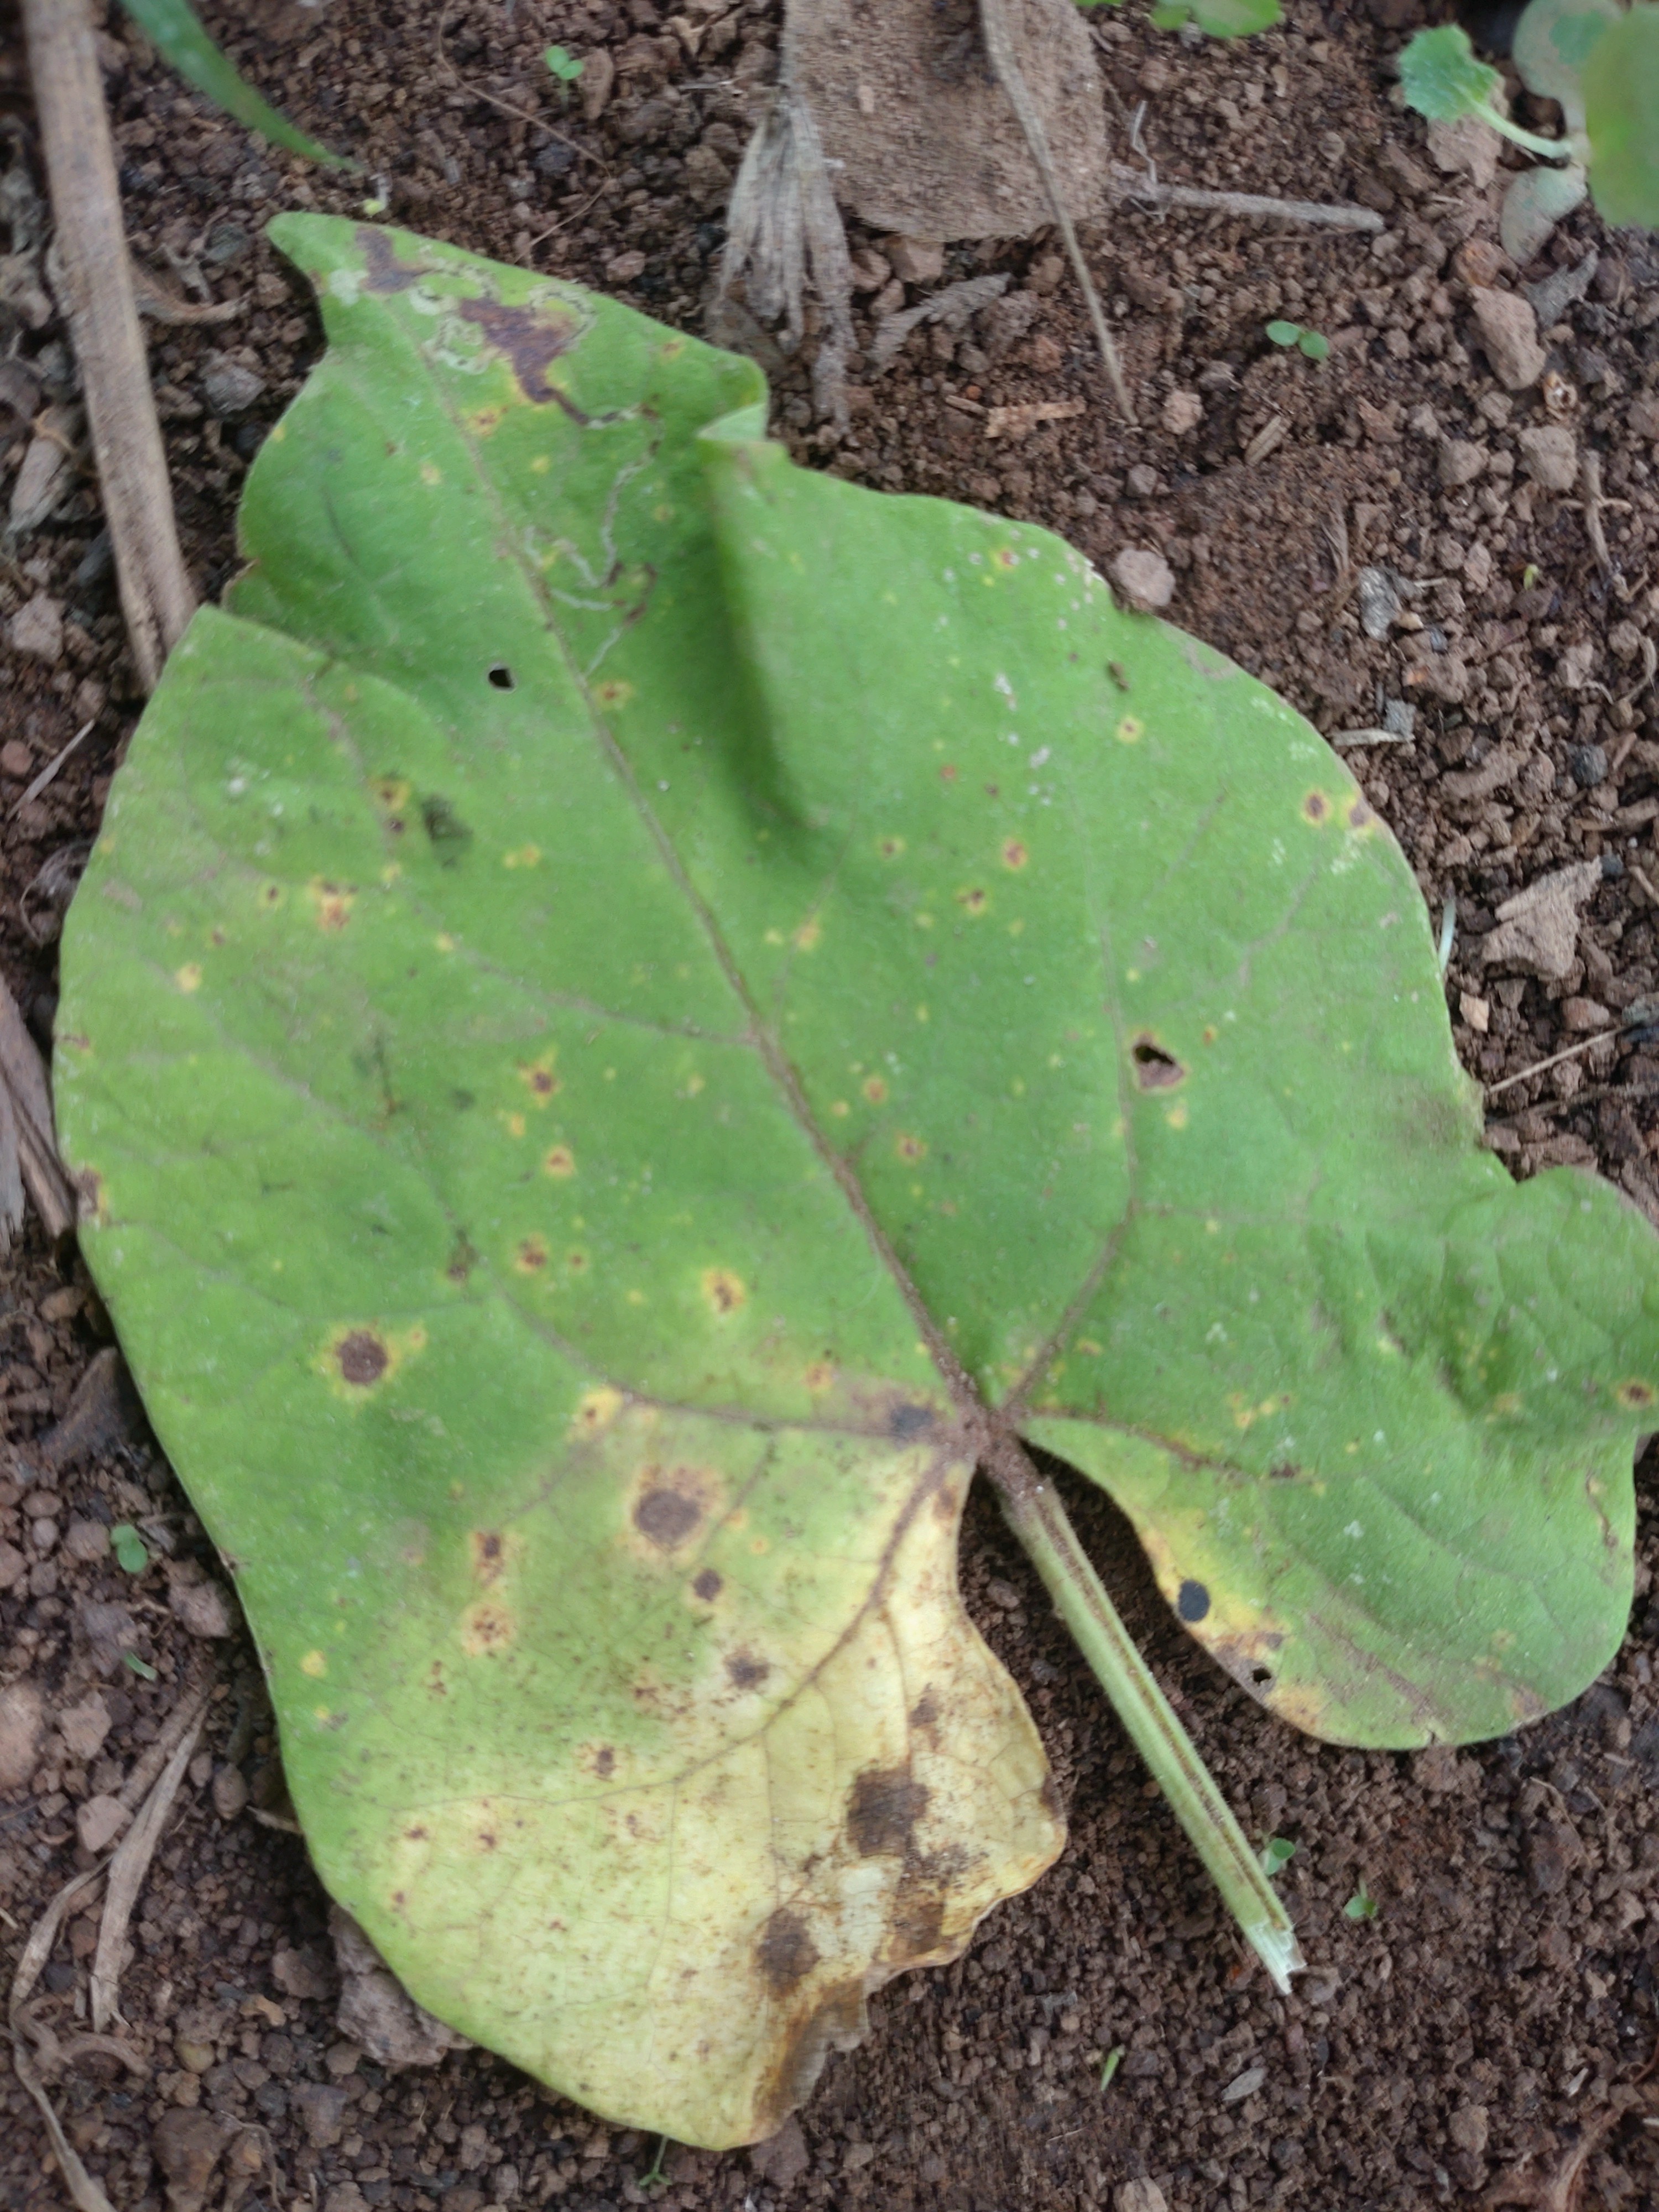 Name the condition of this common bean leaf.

rust
